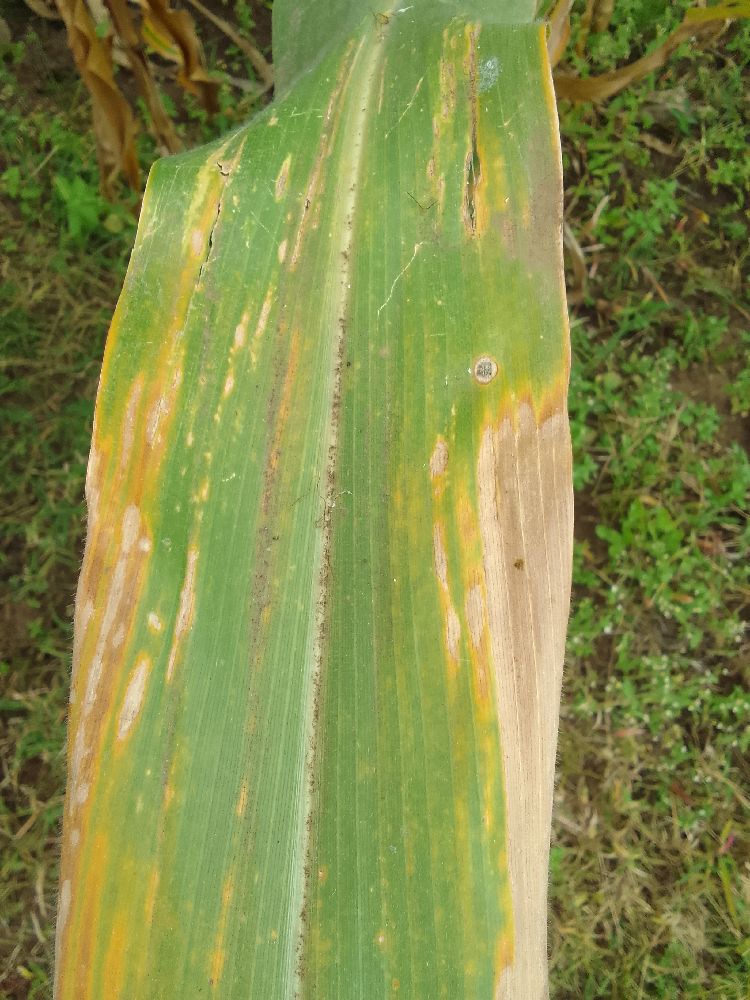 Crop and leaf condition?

maize, maize lethal necrosis
